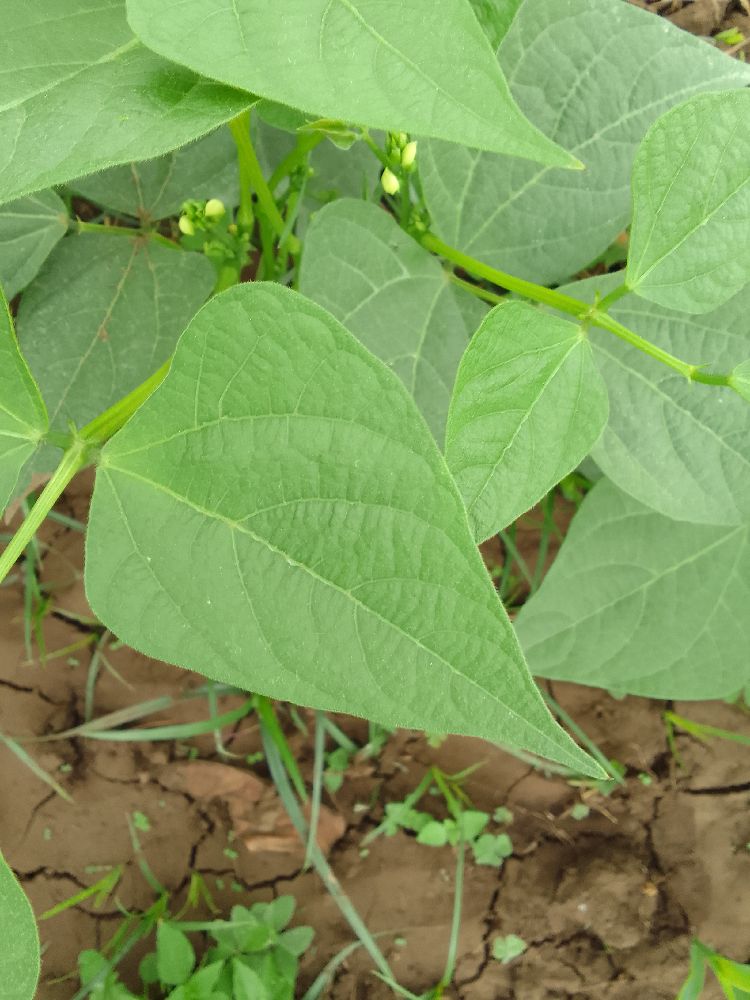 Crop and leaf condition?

common bean, healthy
